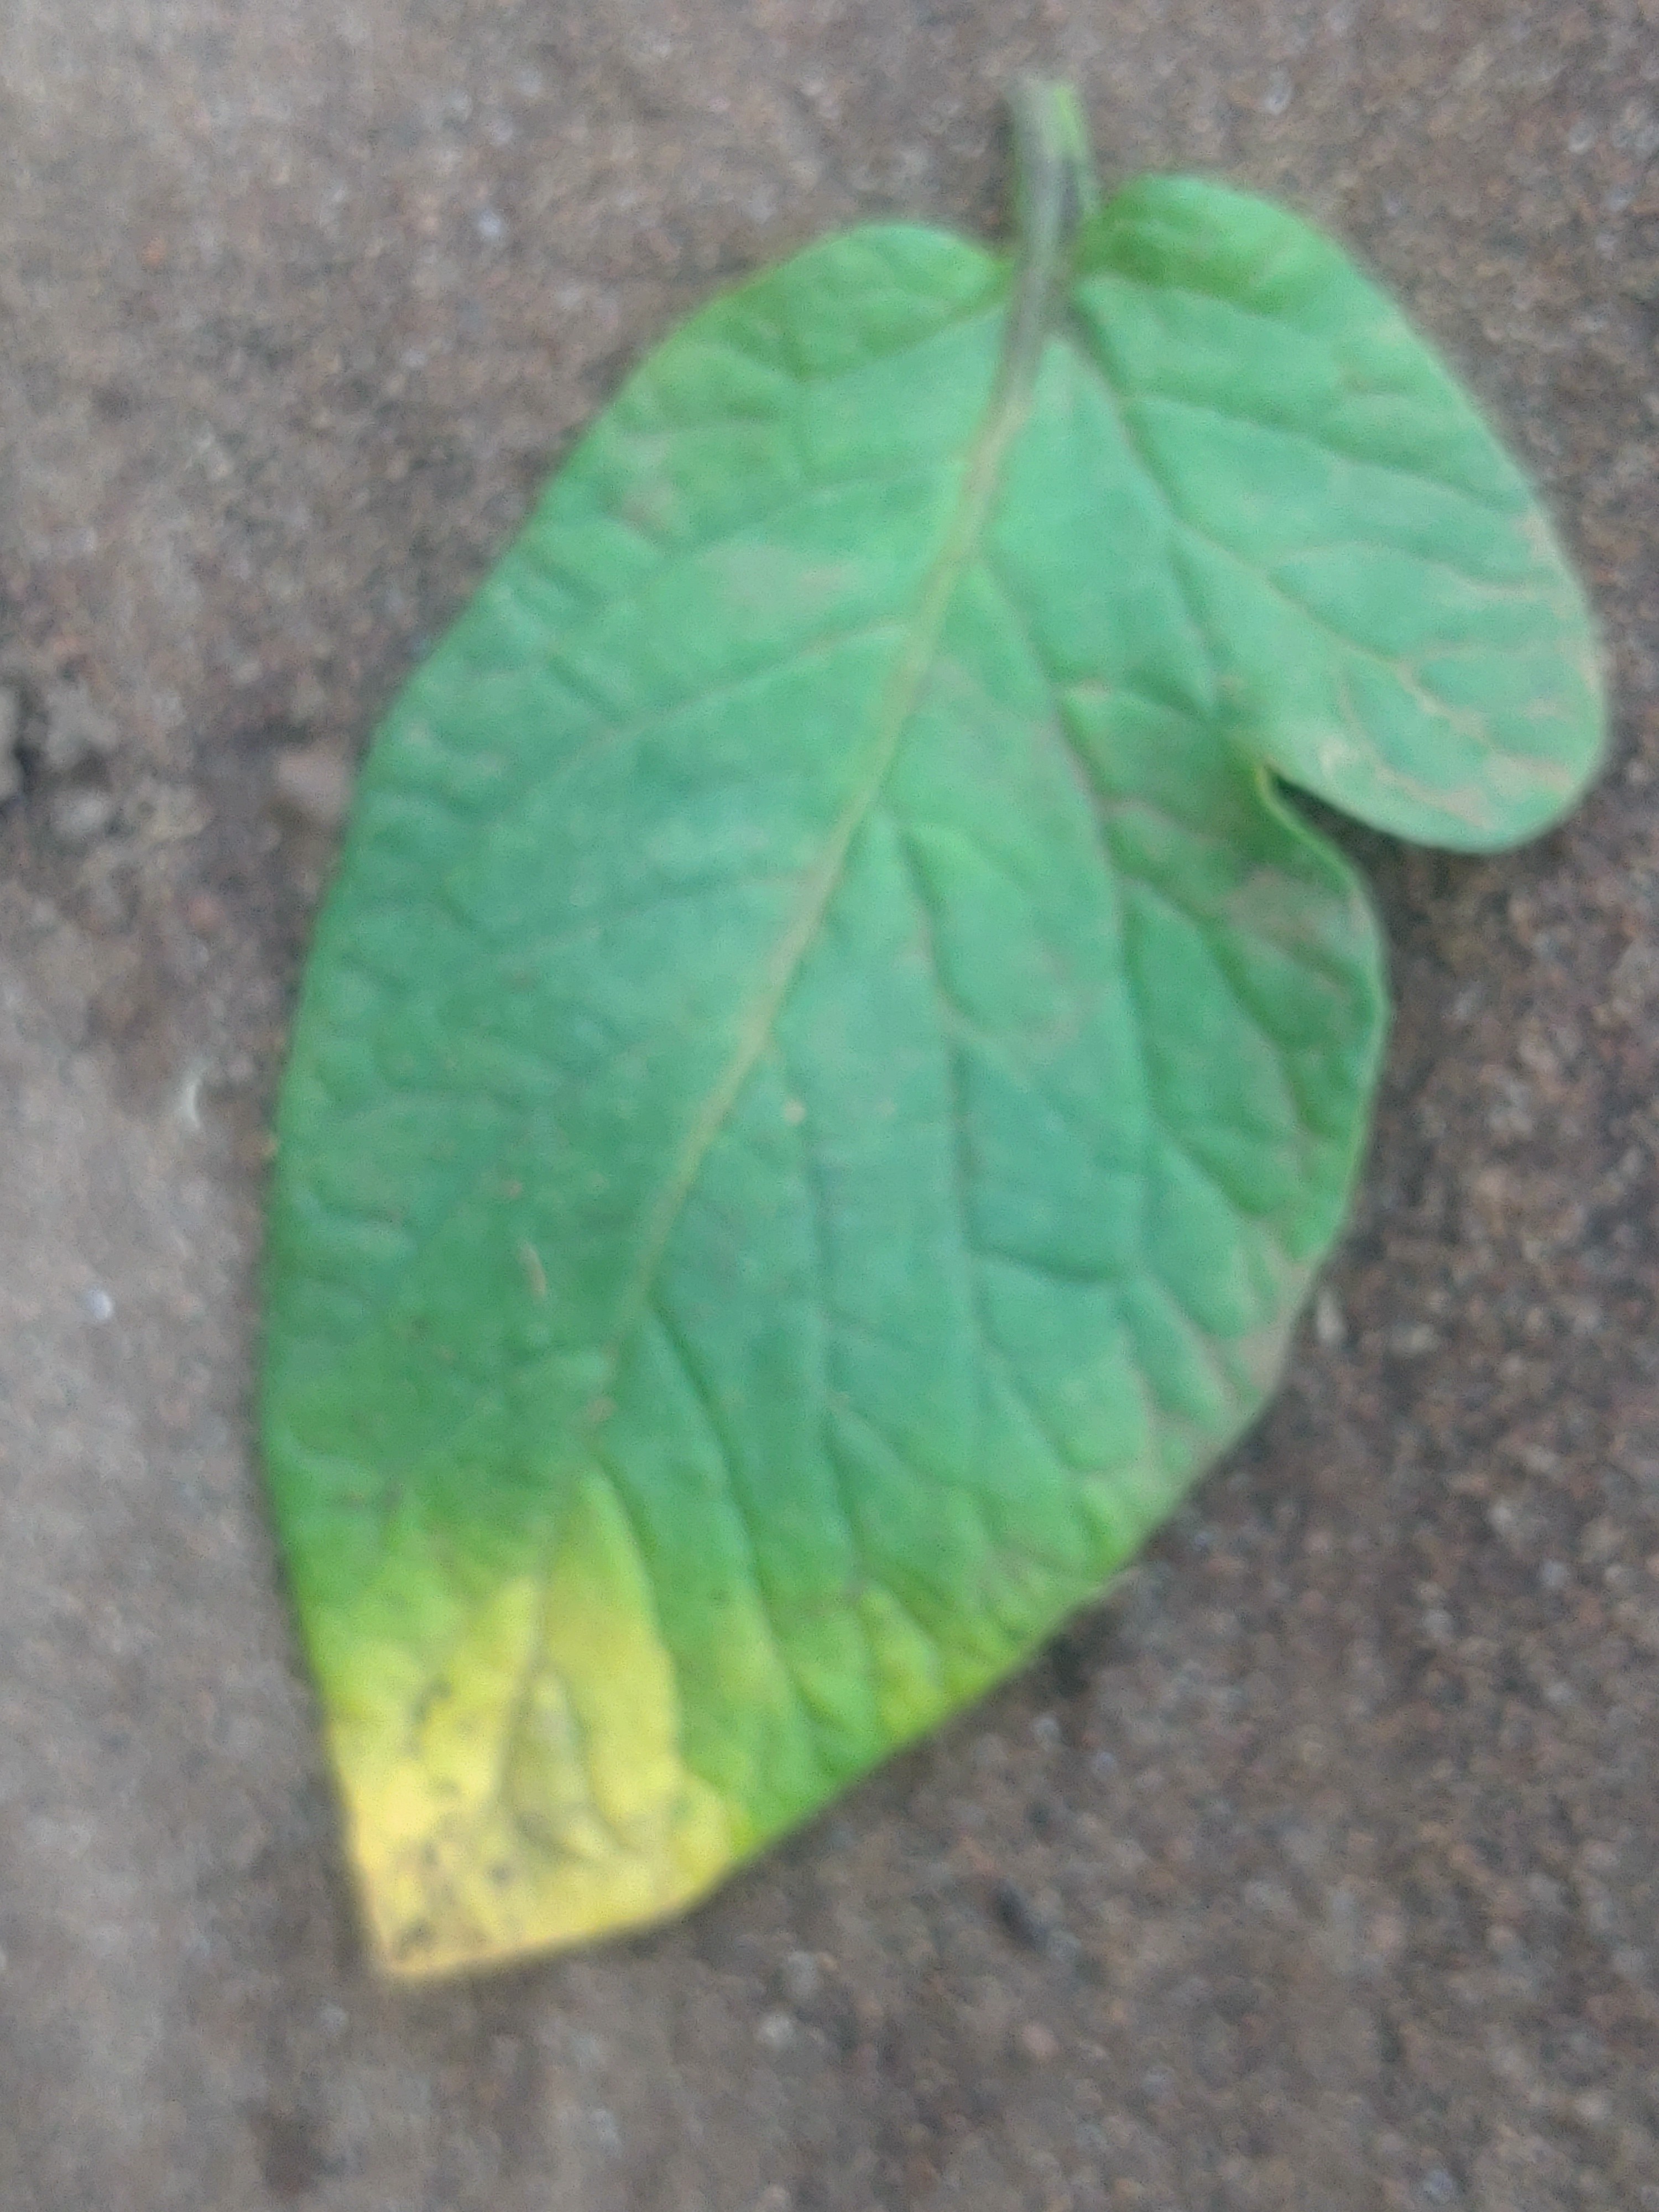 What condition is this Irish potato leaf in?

late blight
